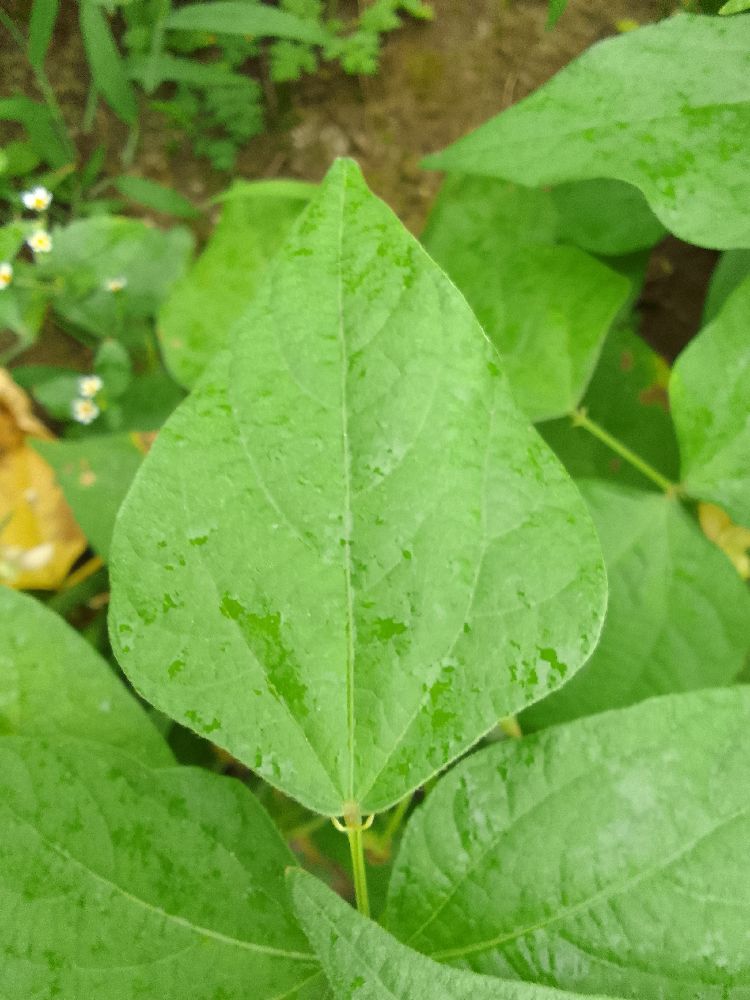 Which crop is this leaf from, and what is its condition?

common bean, healthy
